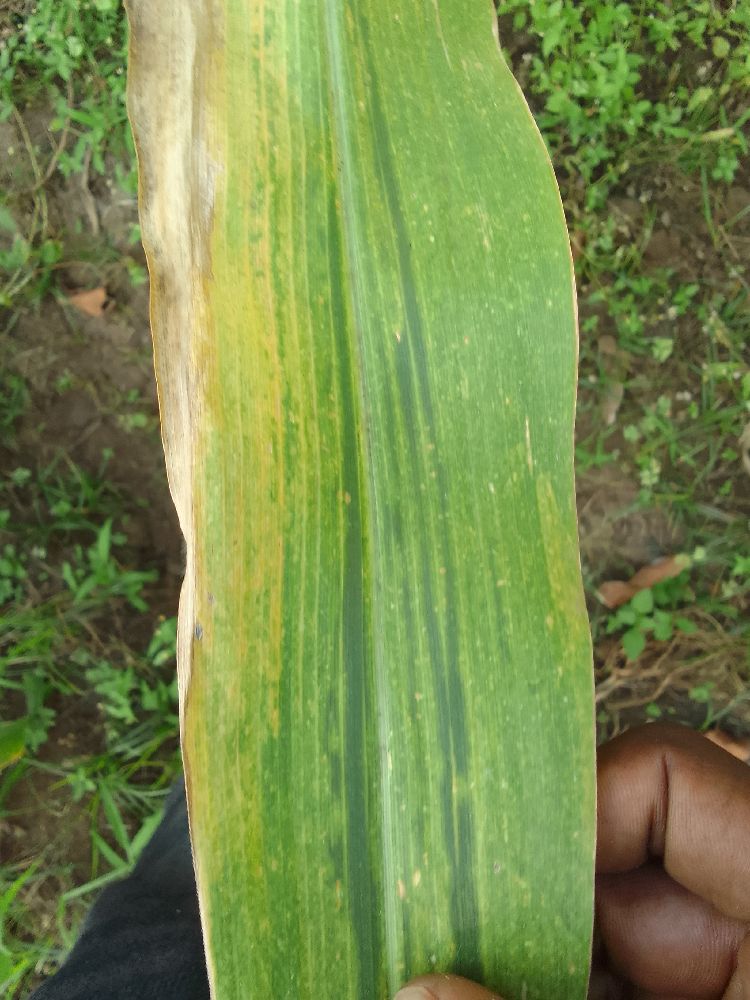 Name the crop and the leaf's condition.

maize, maize lethal necrosis
